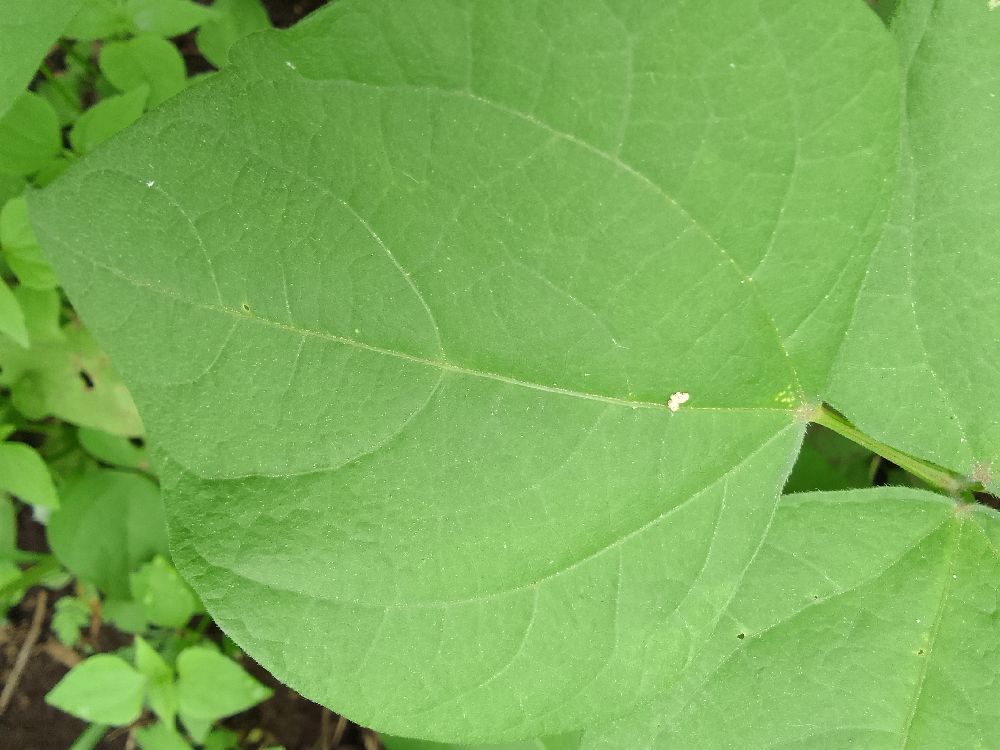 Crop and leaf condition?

common bean, healthy
